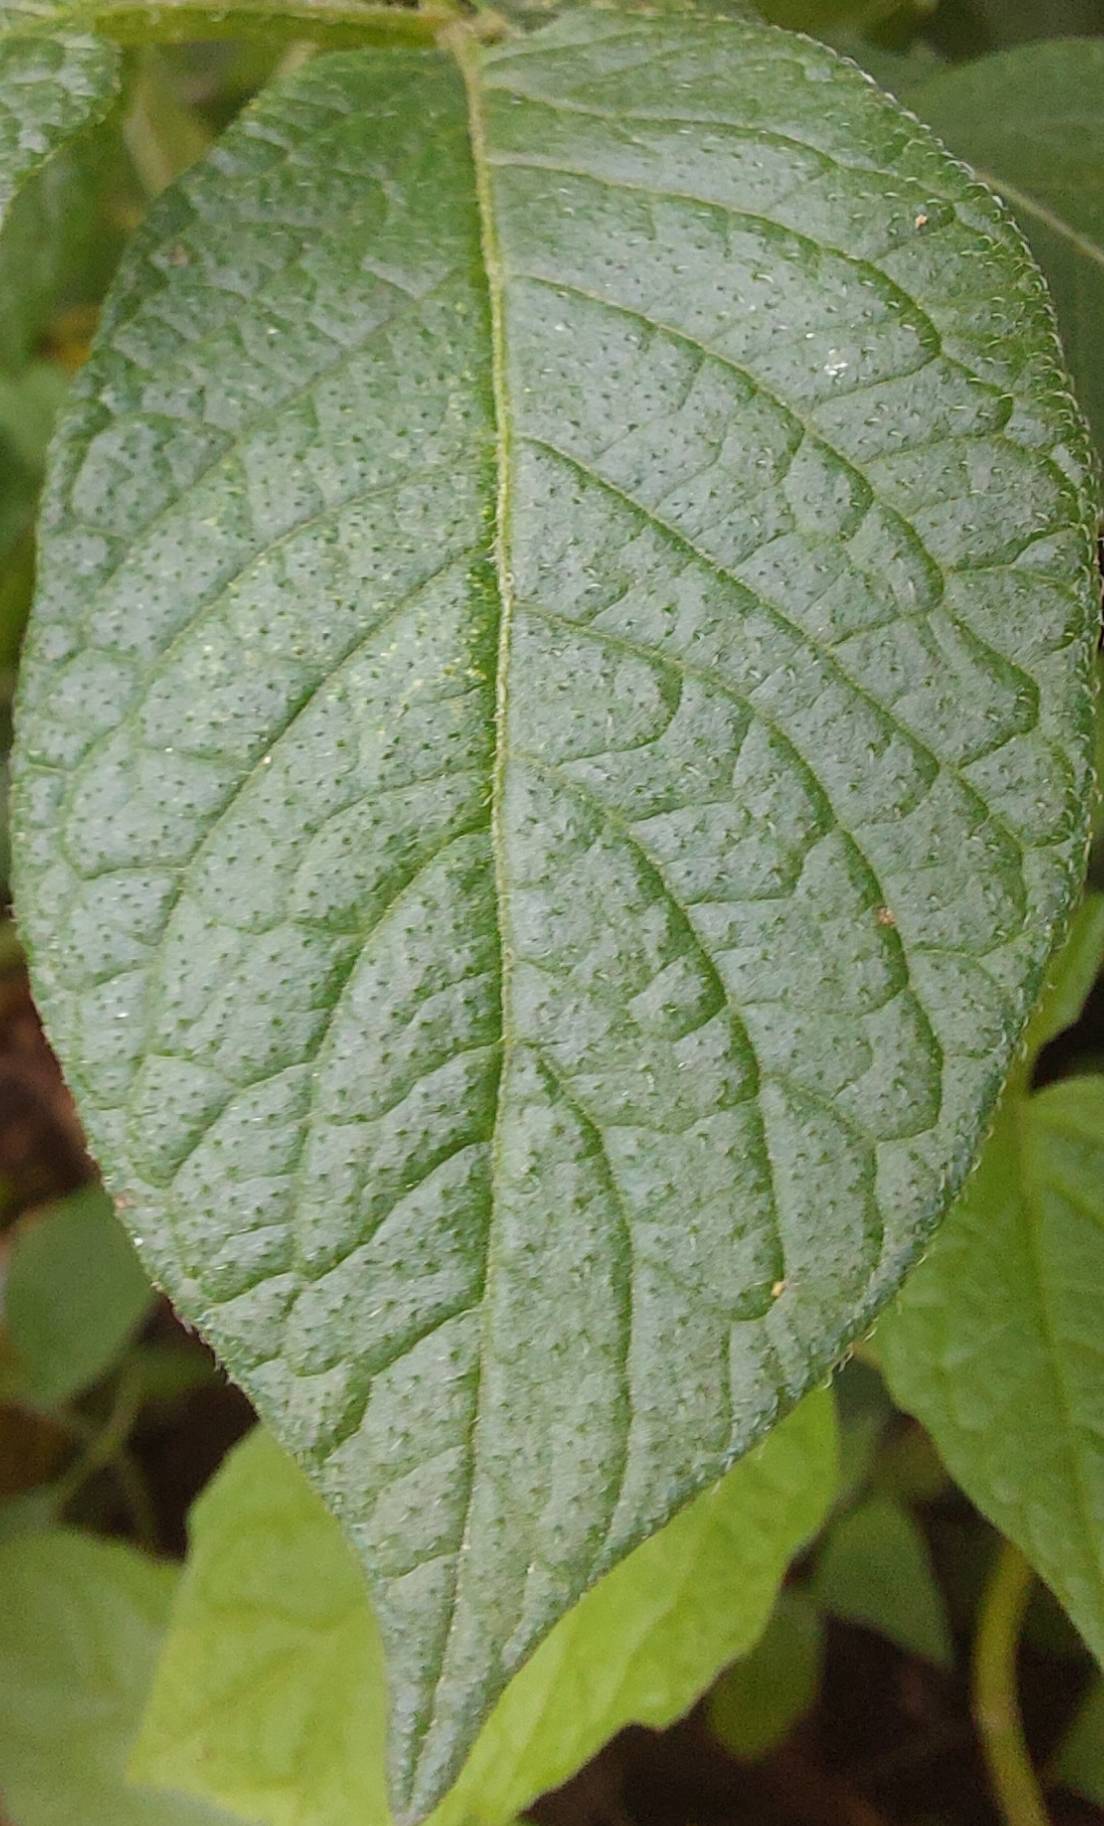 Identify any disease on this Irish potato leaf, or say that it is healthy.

healthy
